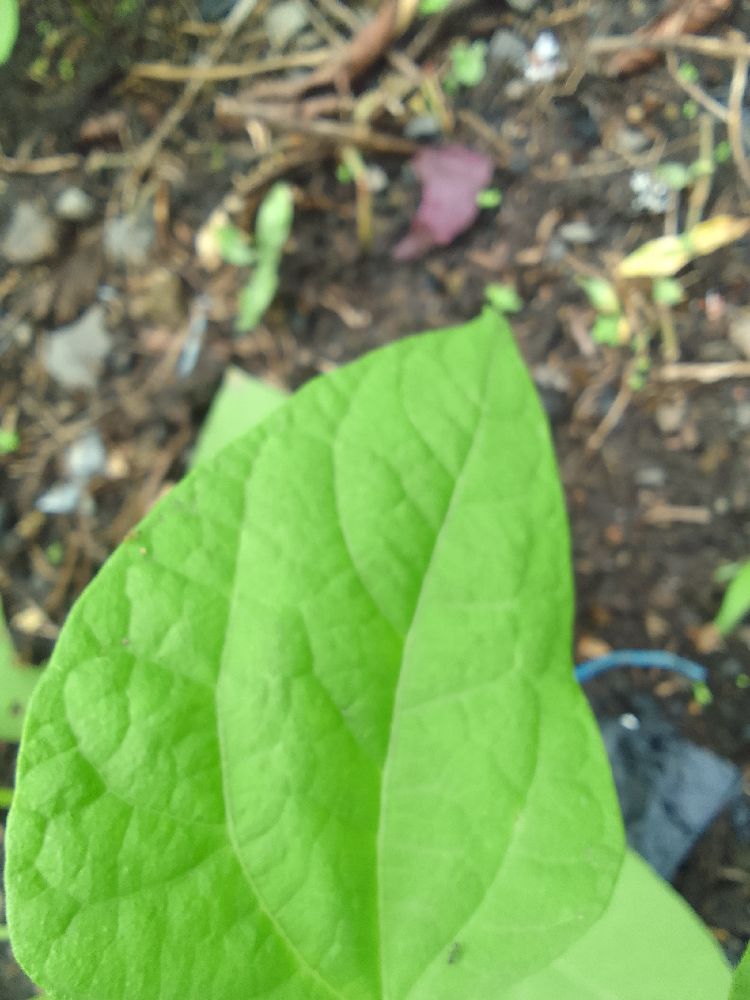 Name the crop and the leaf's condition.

common bean, healthy
